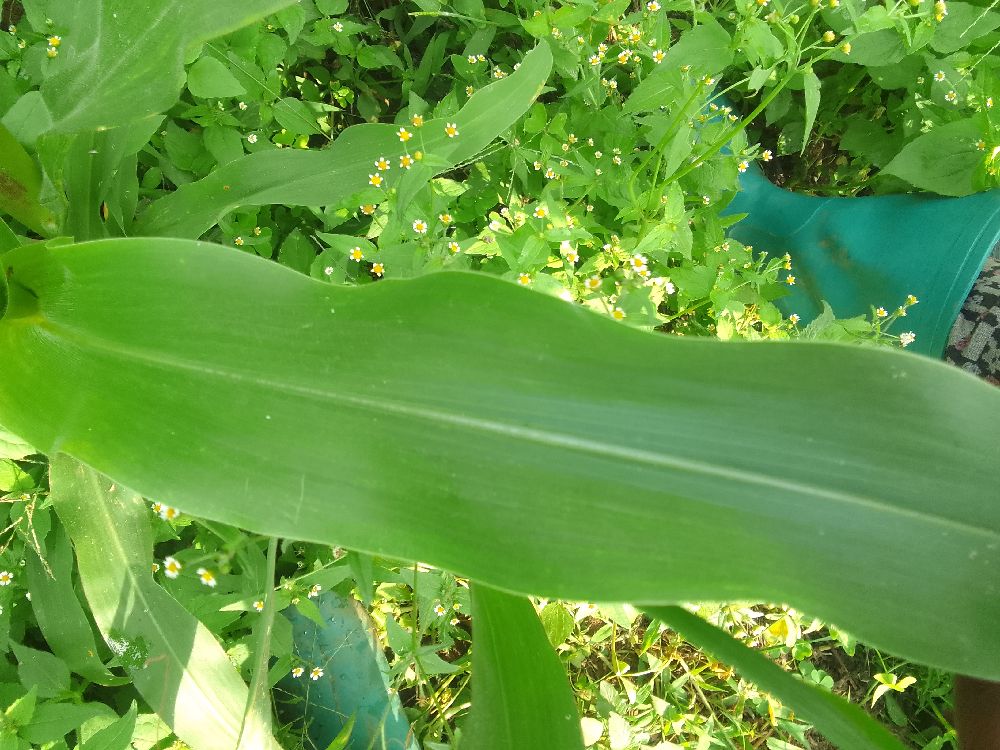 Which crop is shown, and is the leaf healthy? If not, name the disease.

maize, healthy
